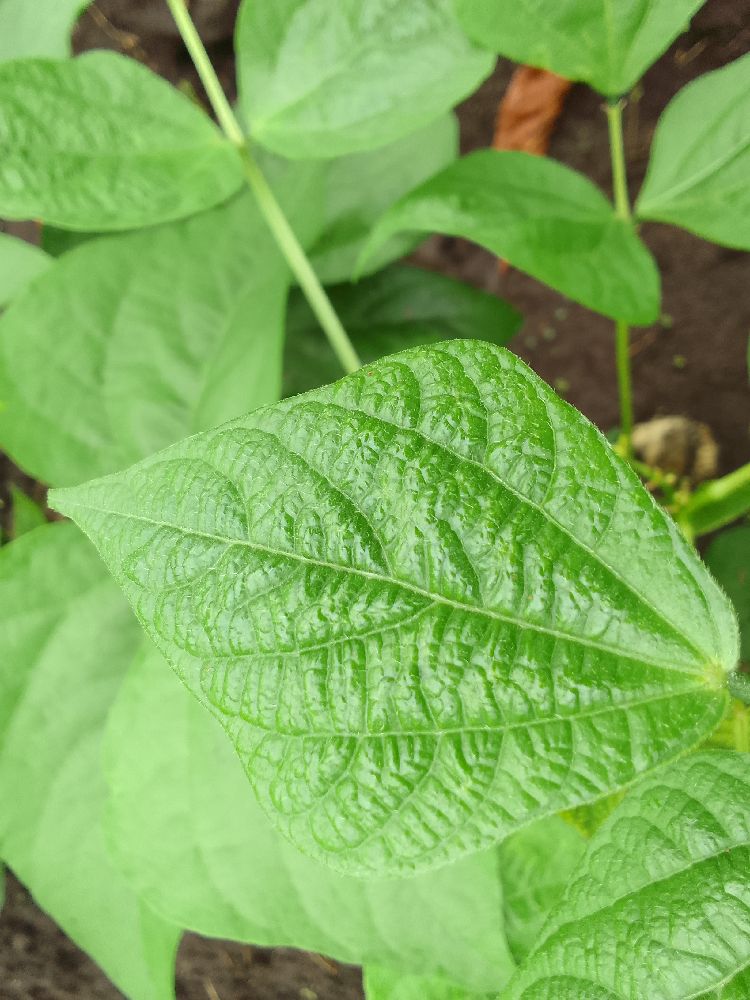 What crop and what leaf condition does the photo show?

common bean, healthy
